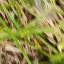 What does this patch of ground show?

grass
